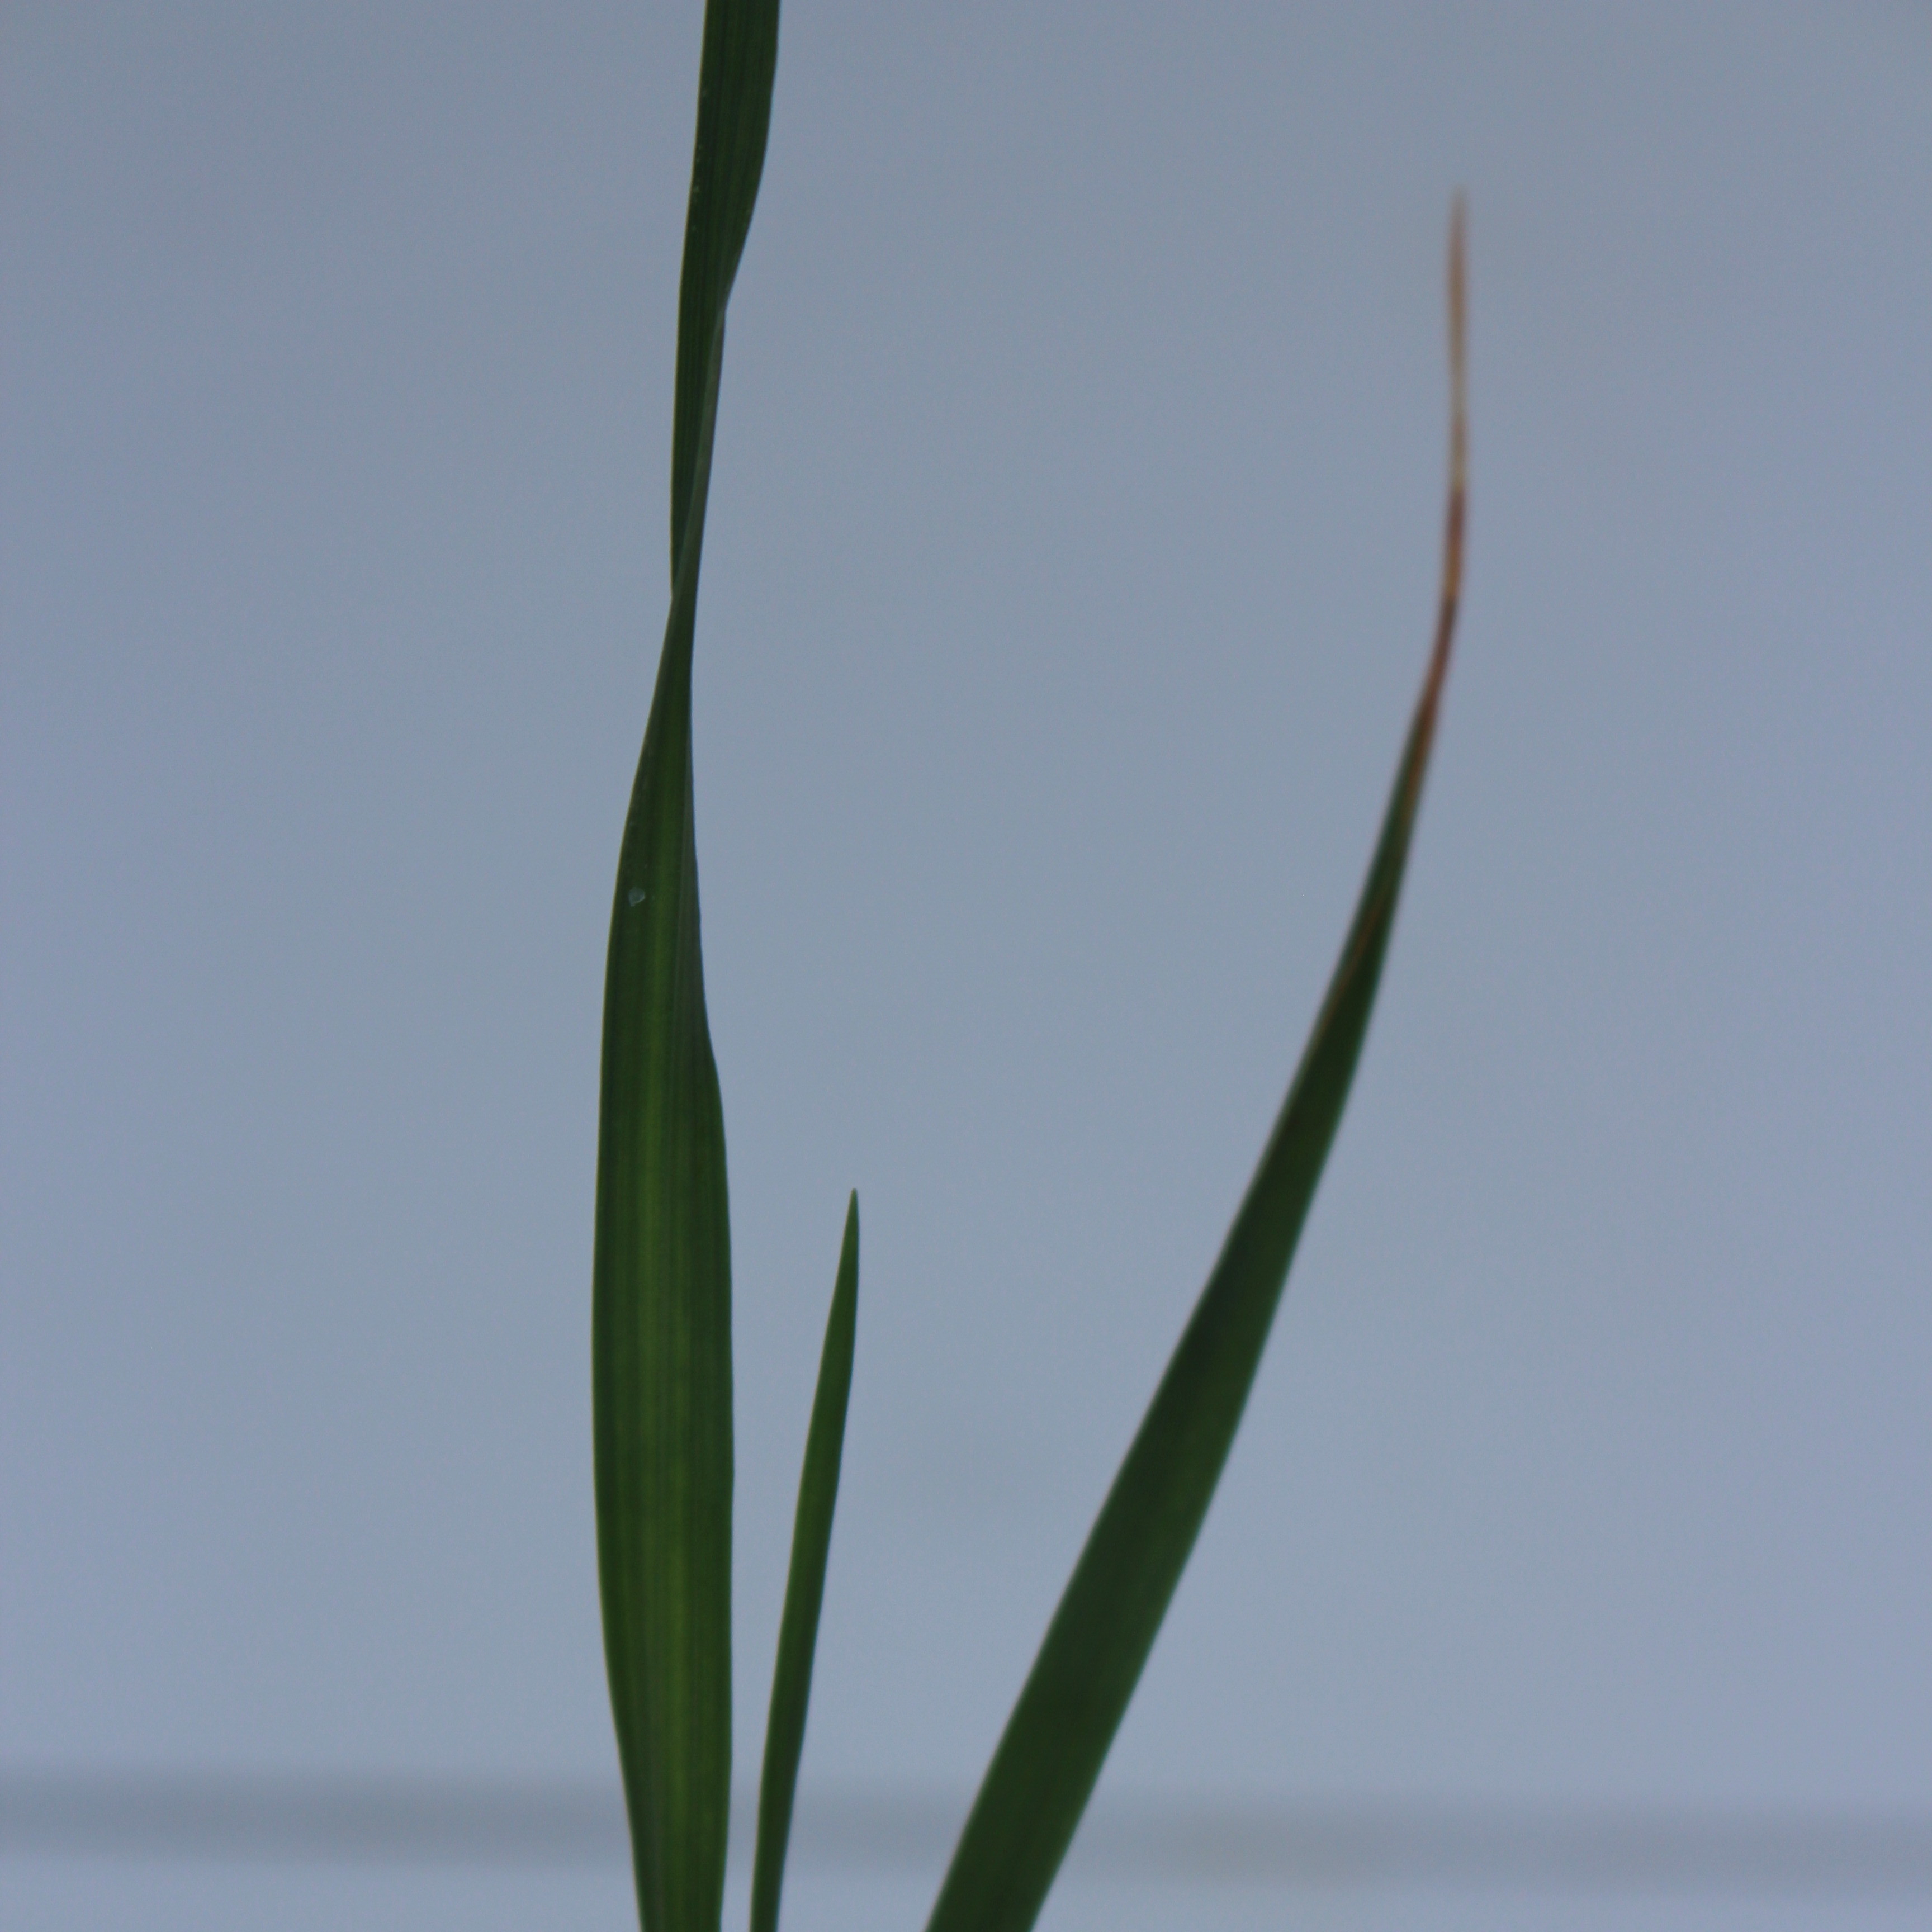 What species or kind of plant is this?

Avena sterilis
